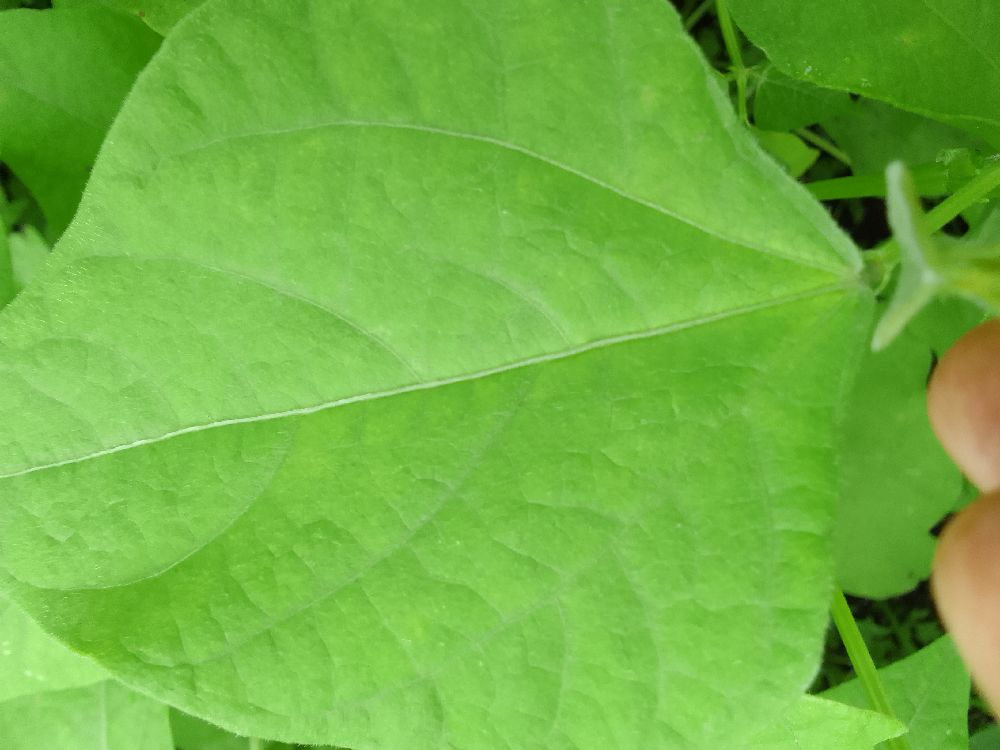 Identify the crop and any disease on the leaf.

common bean, healthy
